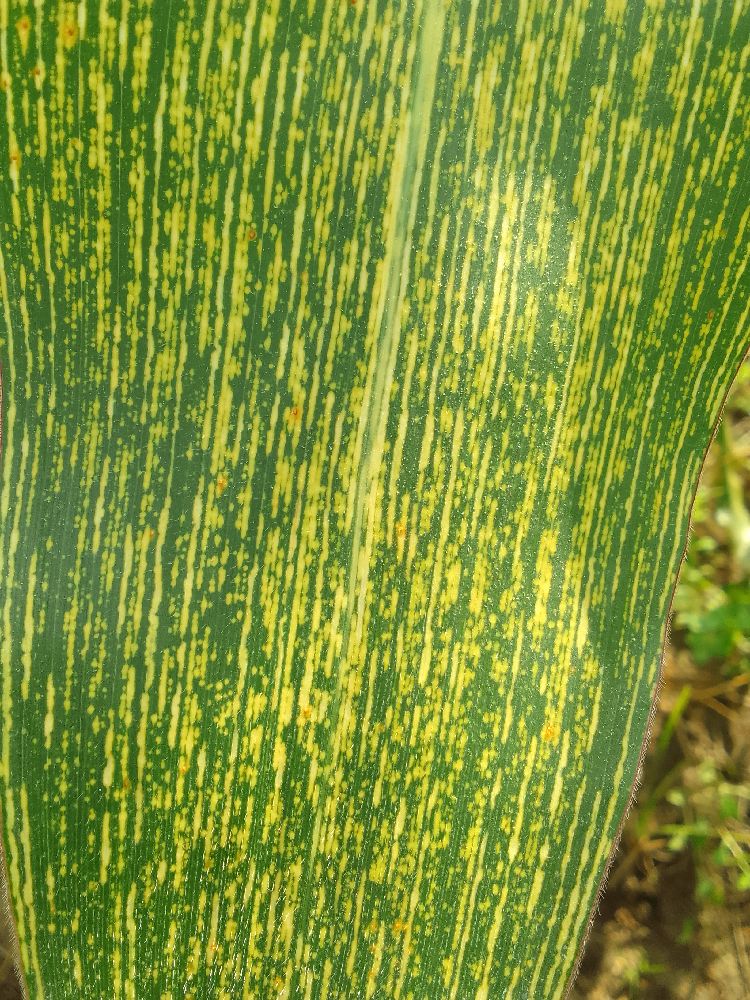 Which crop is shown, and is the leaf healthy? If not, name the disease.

maize, maize streak virus
